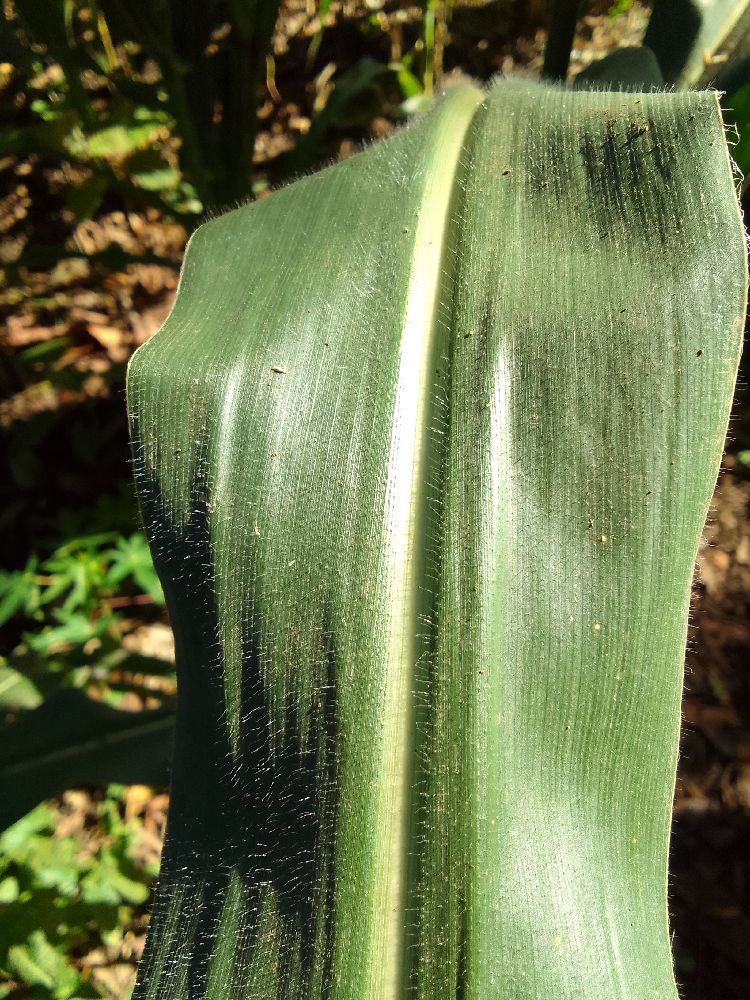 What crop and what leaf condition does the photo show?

maize, healthy
